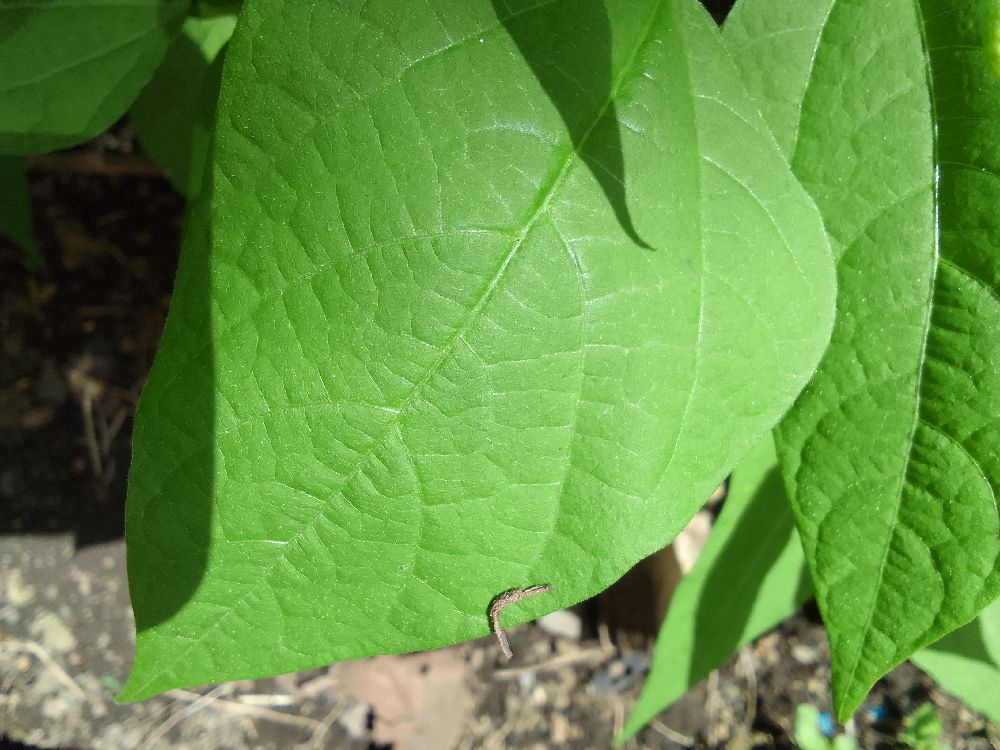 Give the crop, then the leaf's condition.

common bean, healthy
